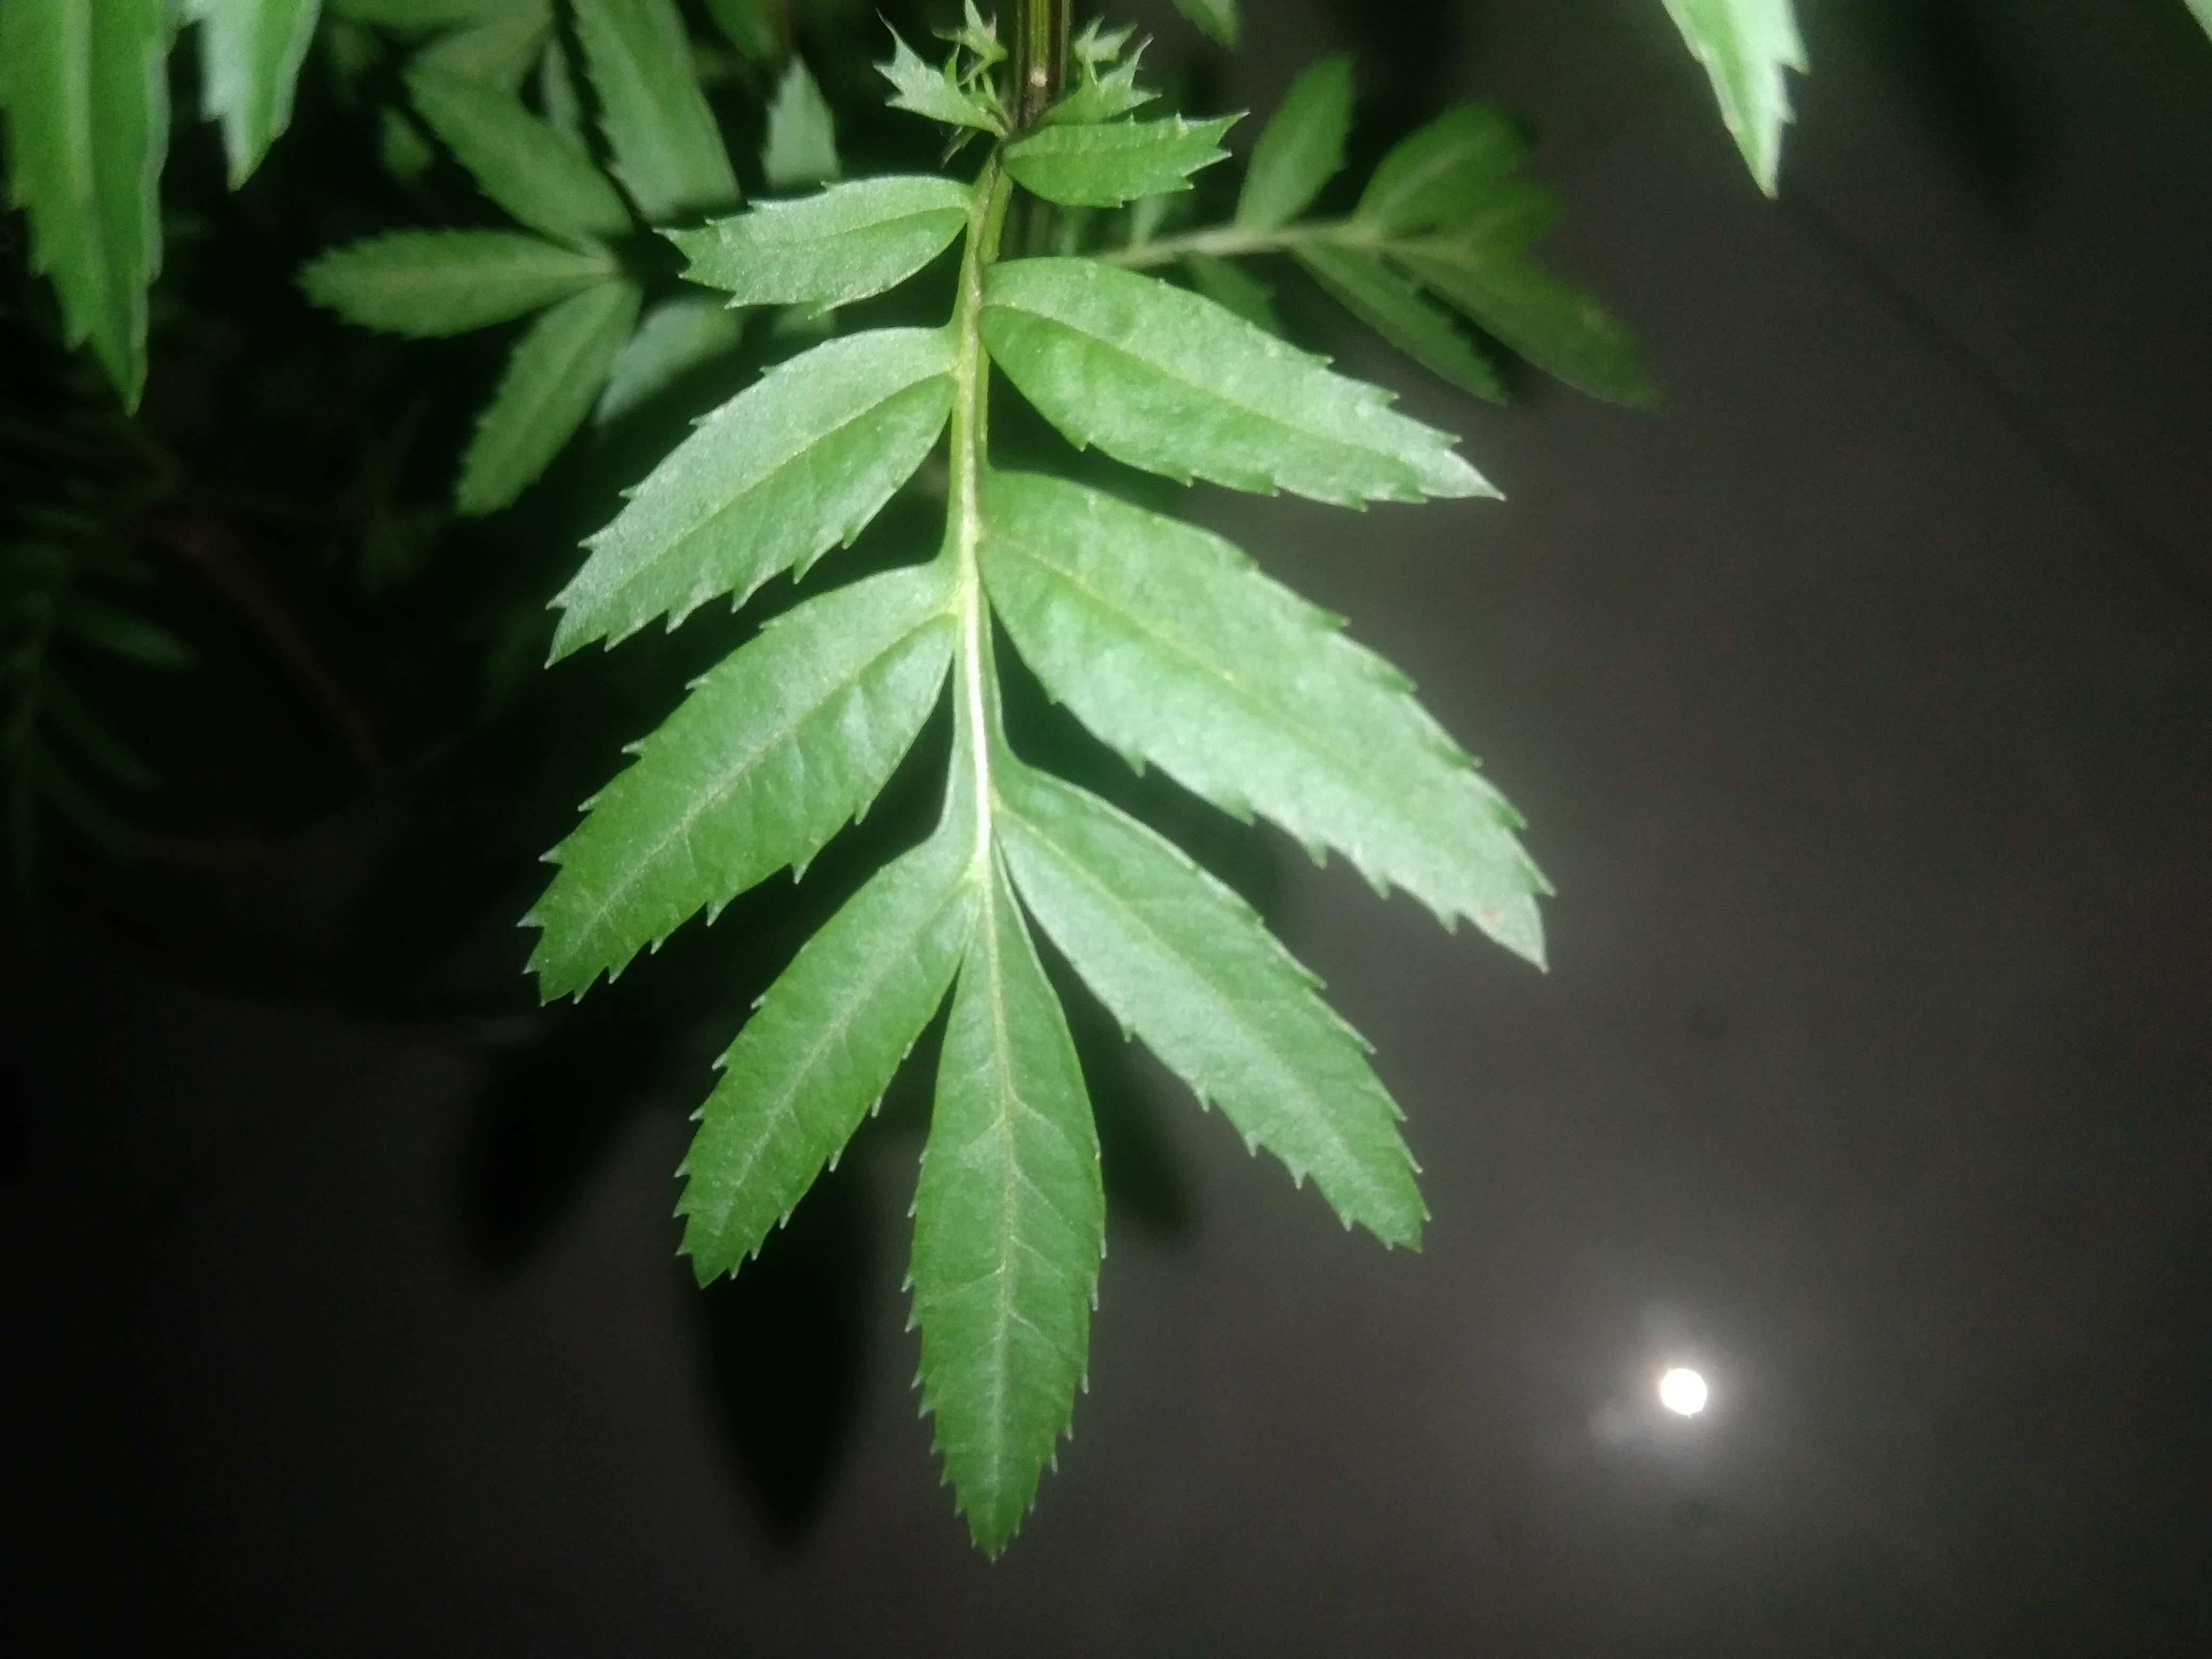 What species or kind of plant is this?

marigold
